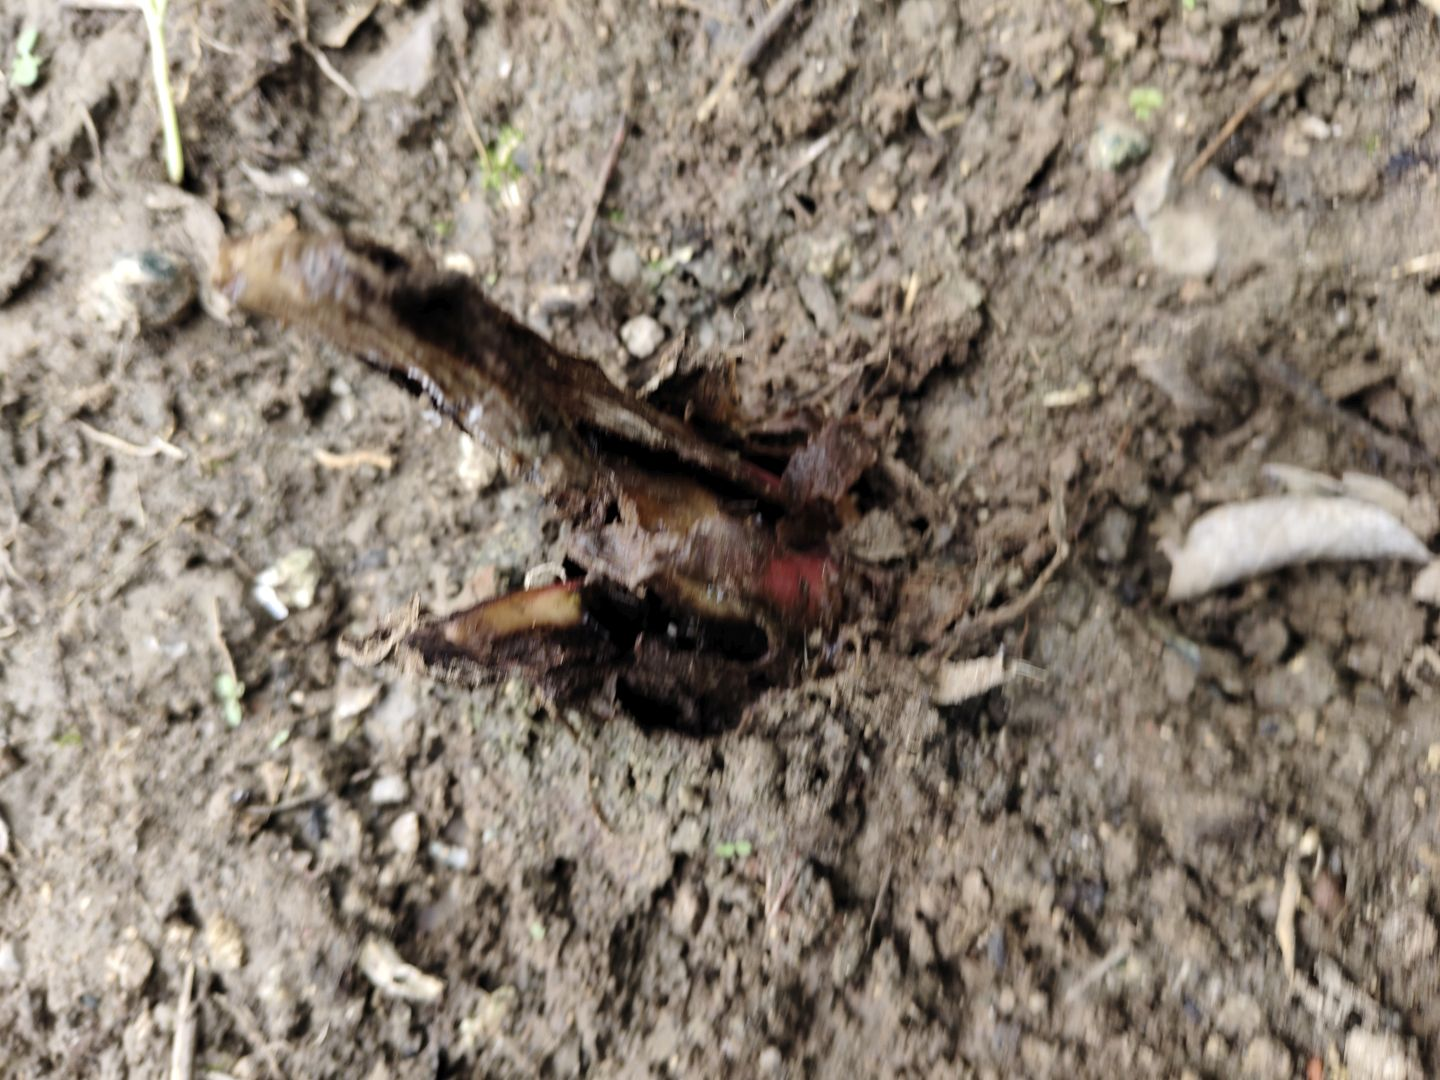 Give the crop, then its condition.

taro, root rot
